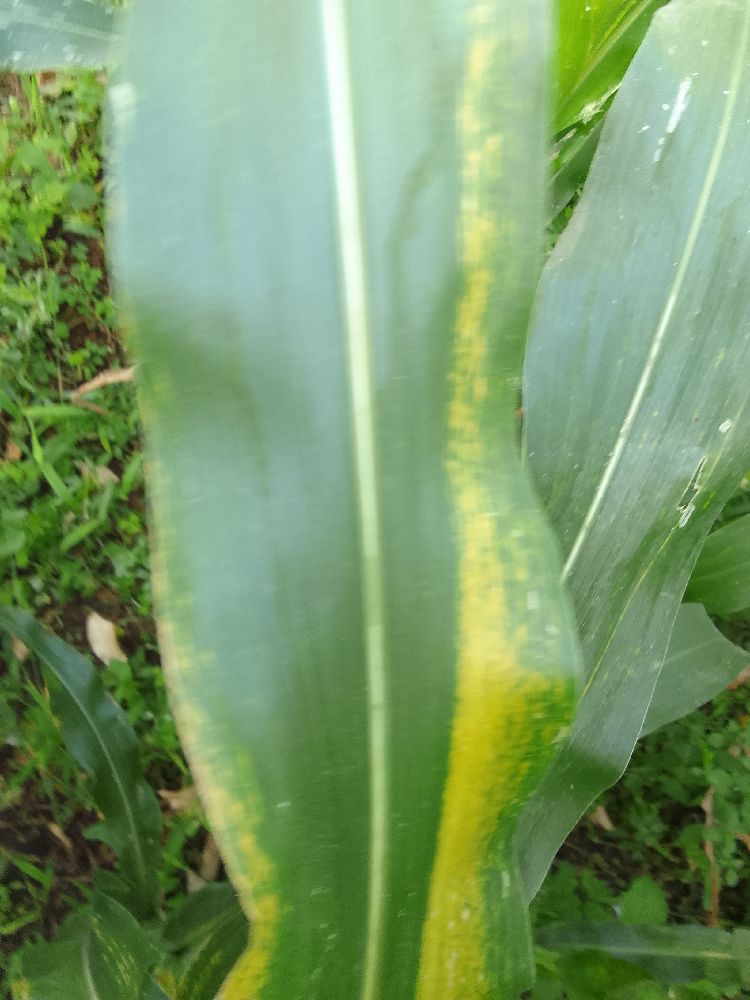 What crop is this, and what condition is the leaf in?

maize, maize lethal necrosis
